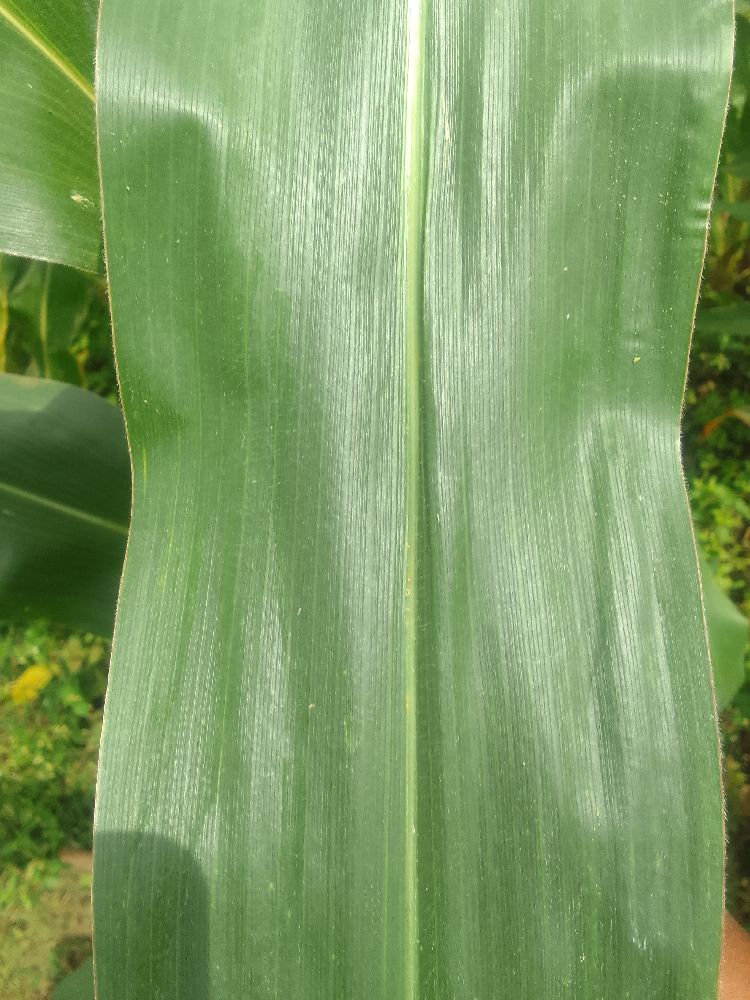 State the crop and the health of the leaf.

maize, healthy
